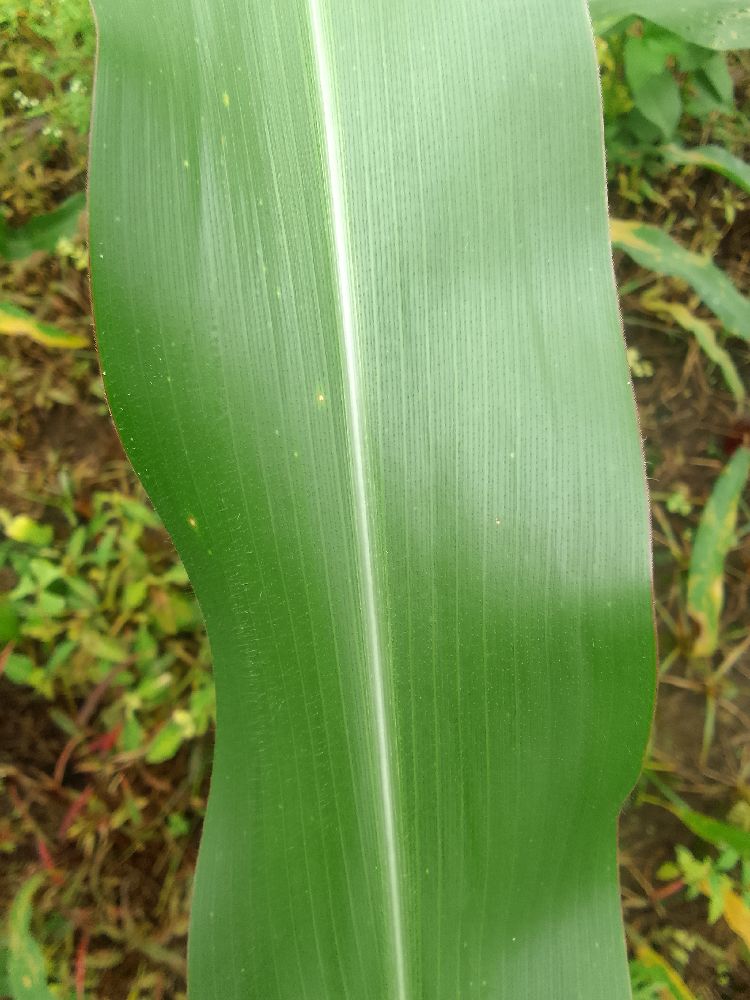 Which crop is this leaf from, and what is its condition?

maize, healthy
